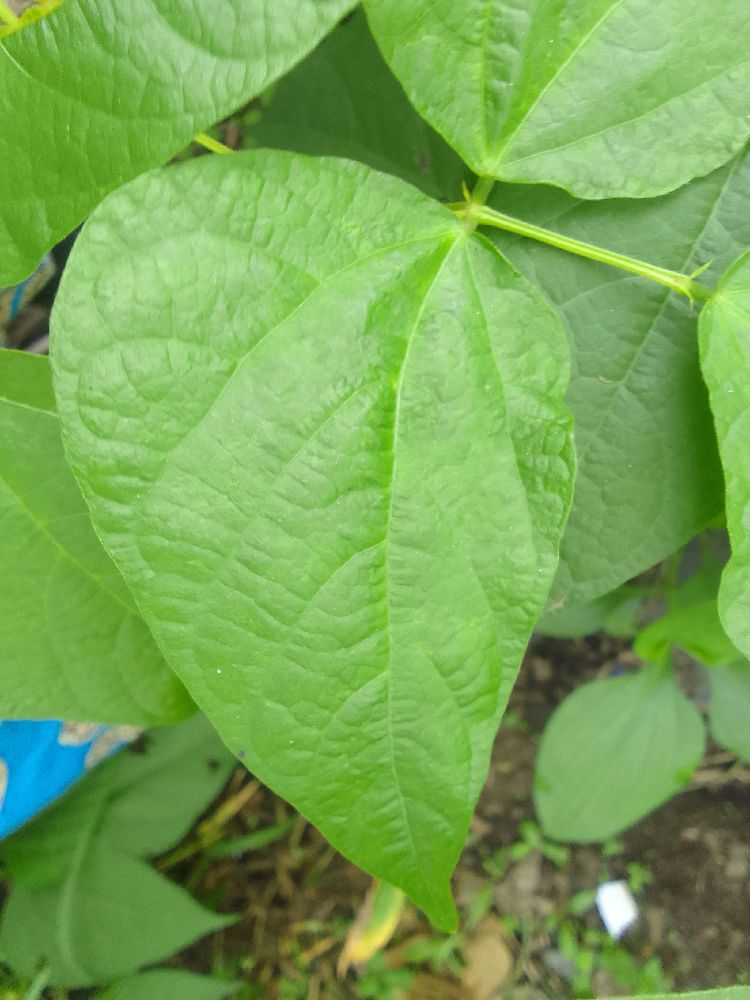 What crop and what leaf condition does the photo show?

common bean, healthy
